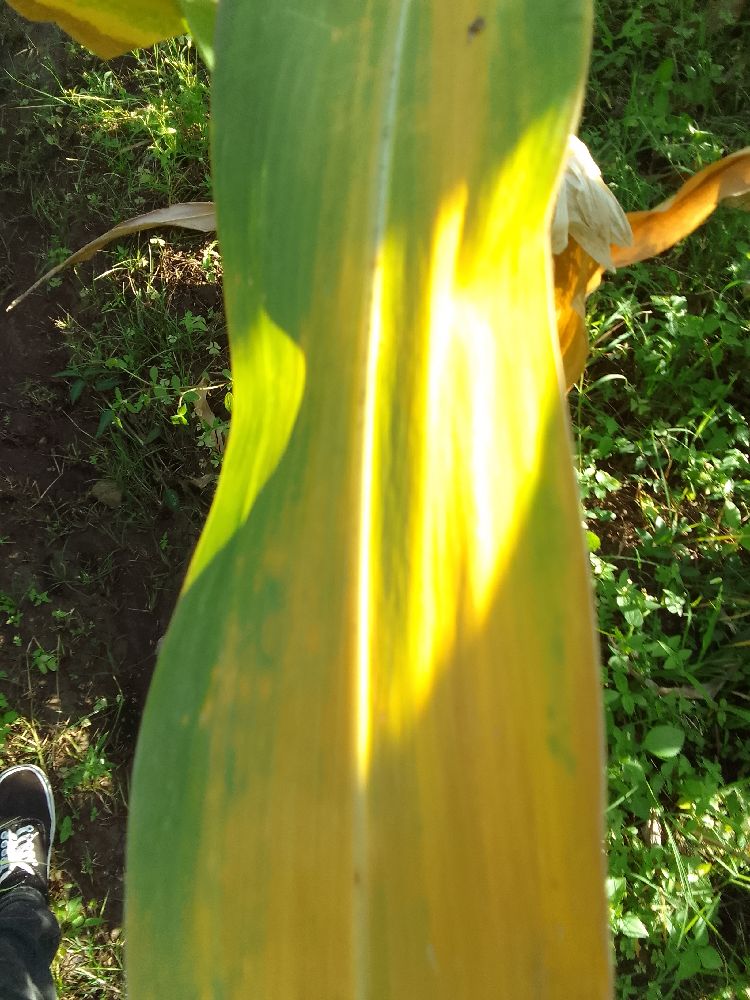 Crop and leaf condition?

maize, maize lethal necrosis
